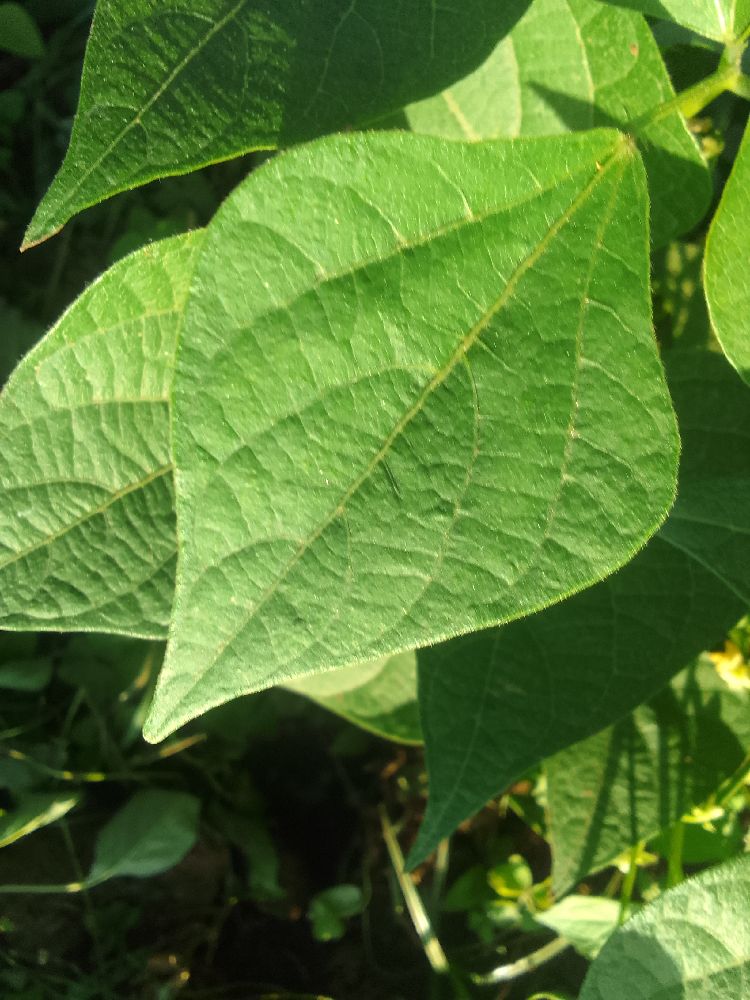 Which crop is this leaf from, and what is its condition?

common bean, healthy
